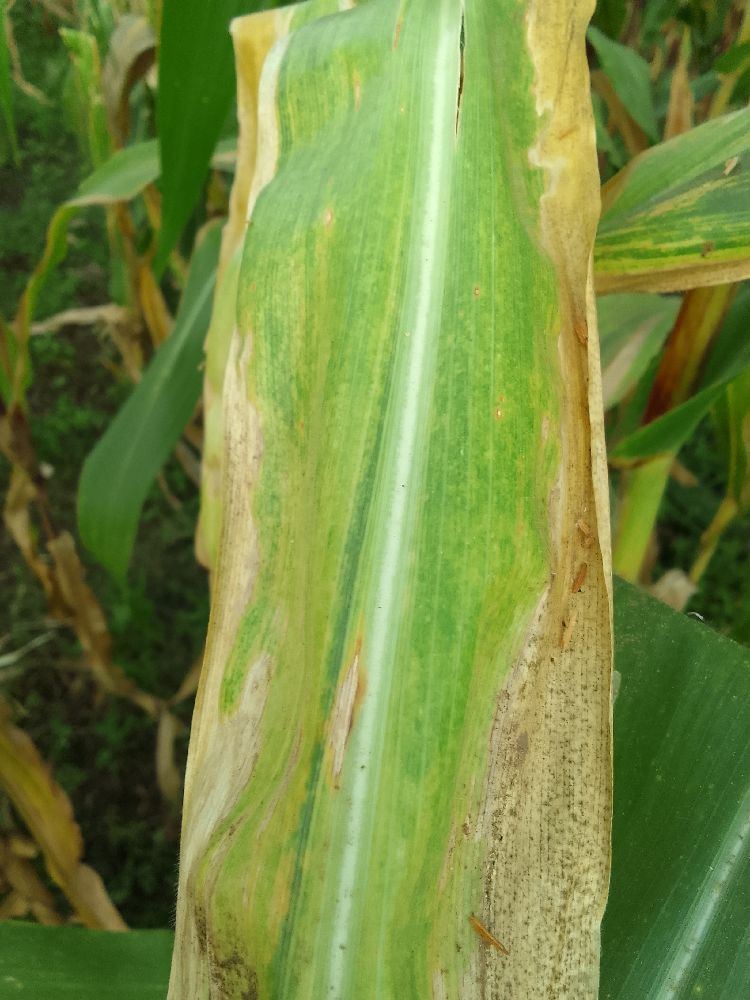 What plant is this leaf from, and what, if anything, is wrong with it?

maize, maize lethal necrosis
